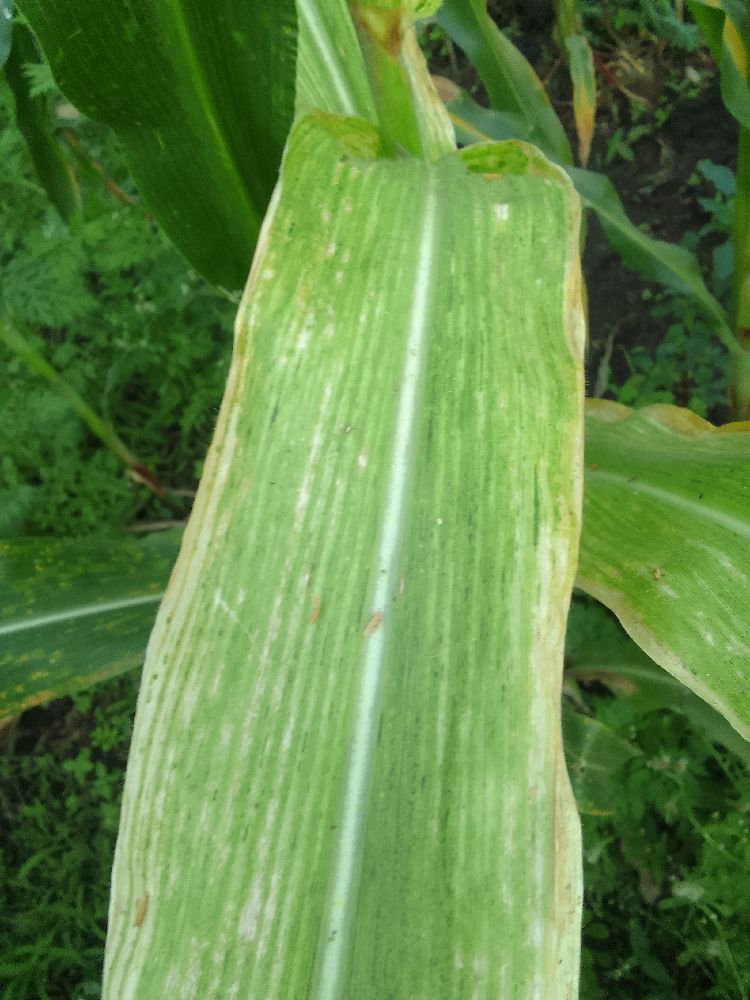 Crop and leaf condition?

maize, maize lethal necrosis
